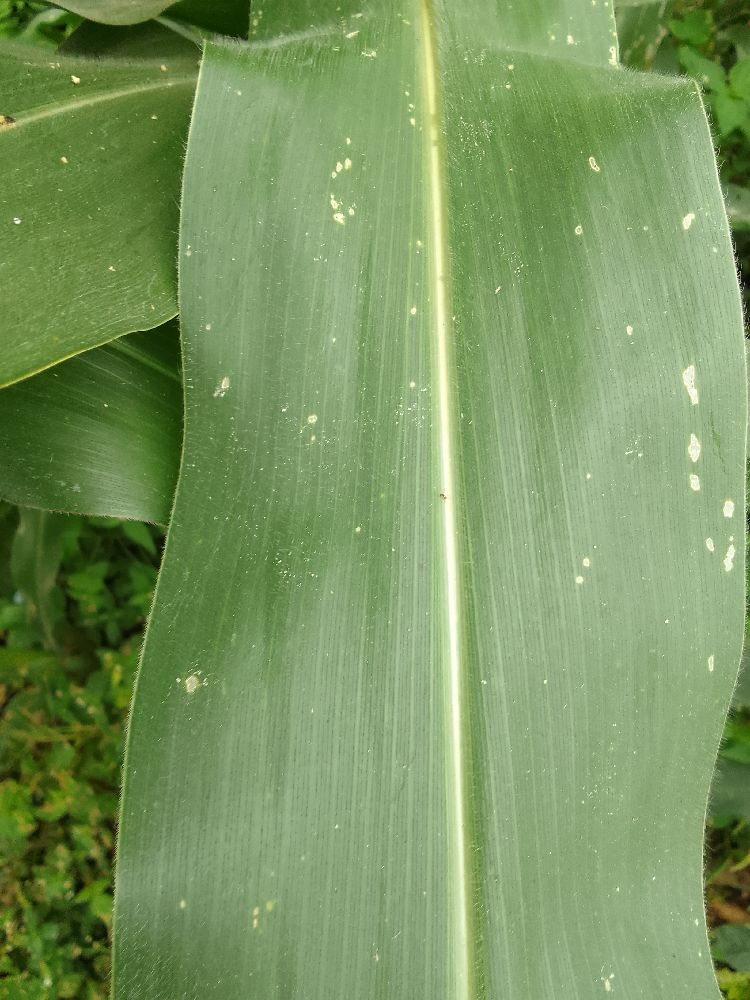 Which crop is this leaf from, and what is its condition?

maize, healthy
